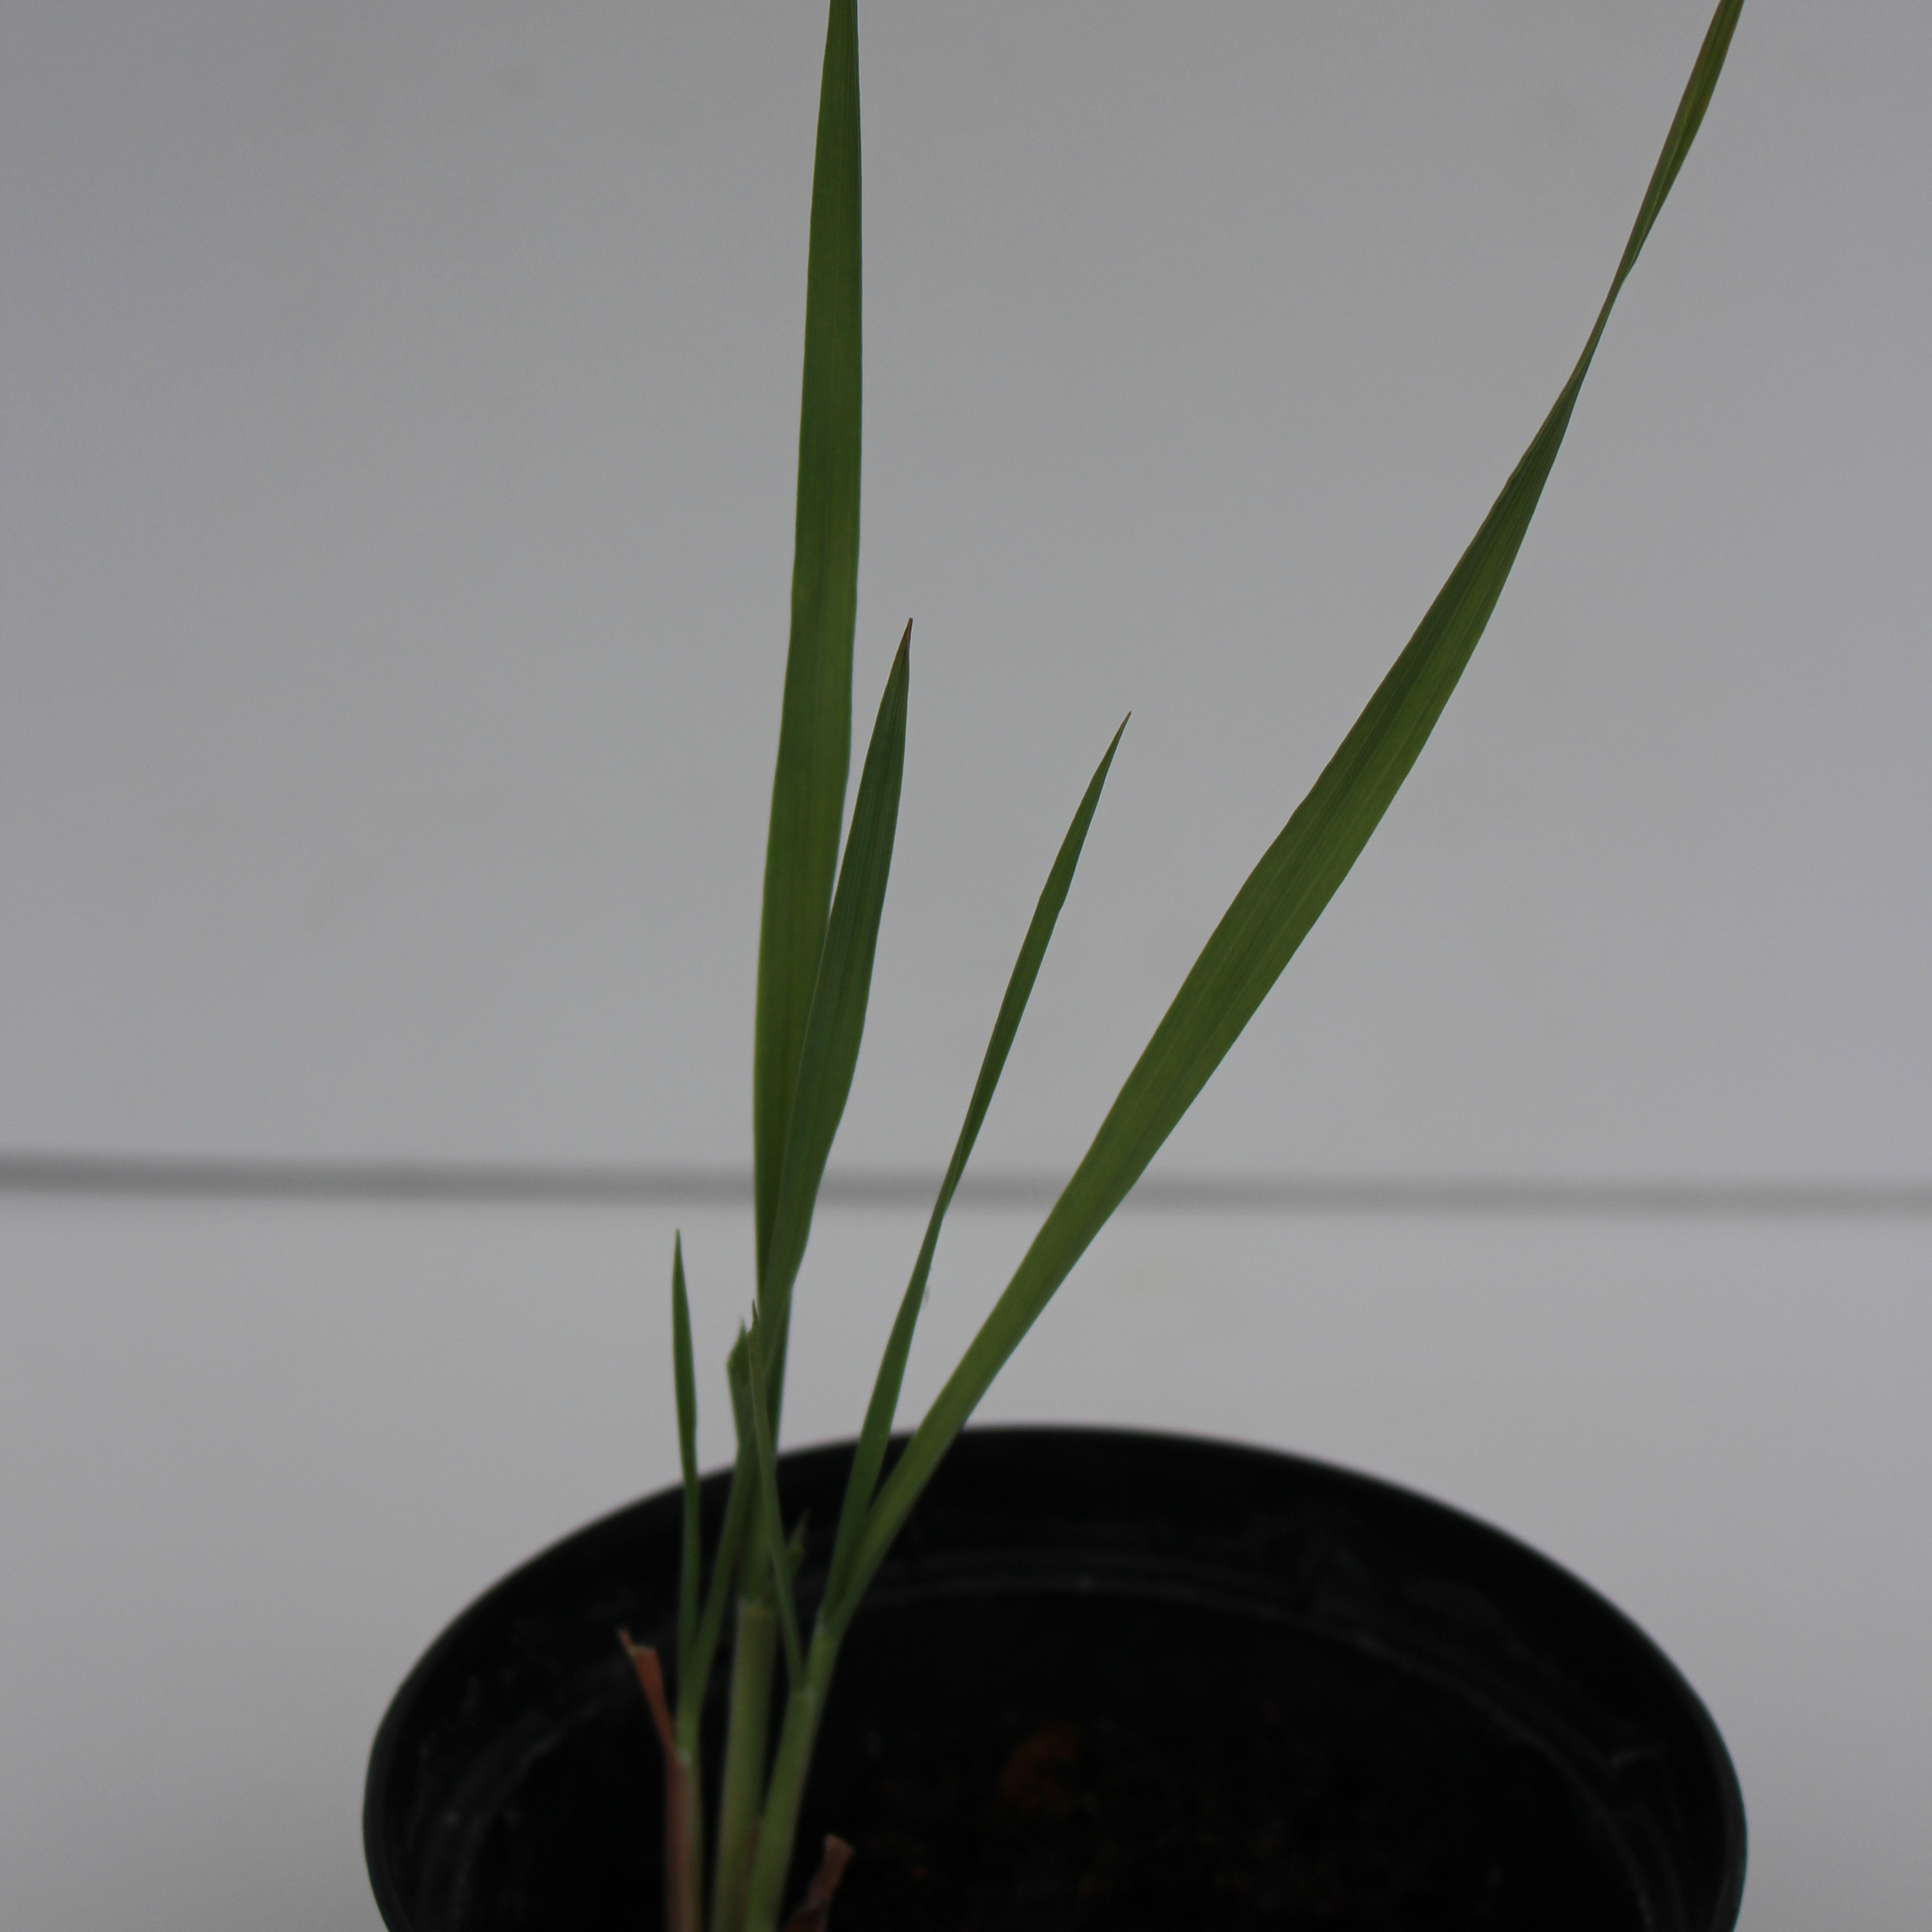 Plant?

Avena sterilis
